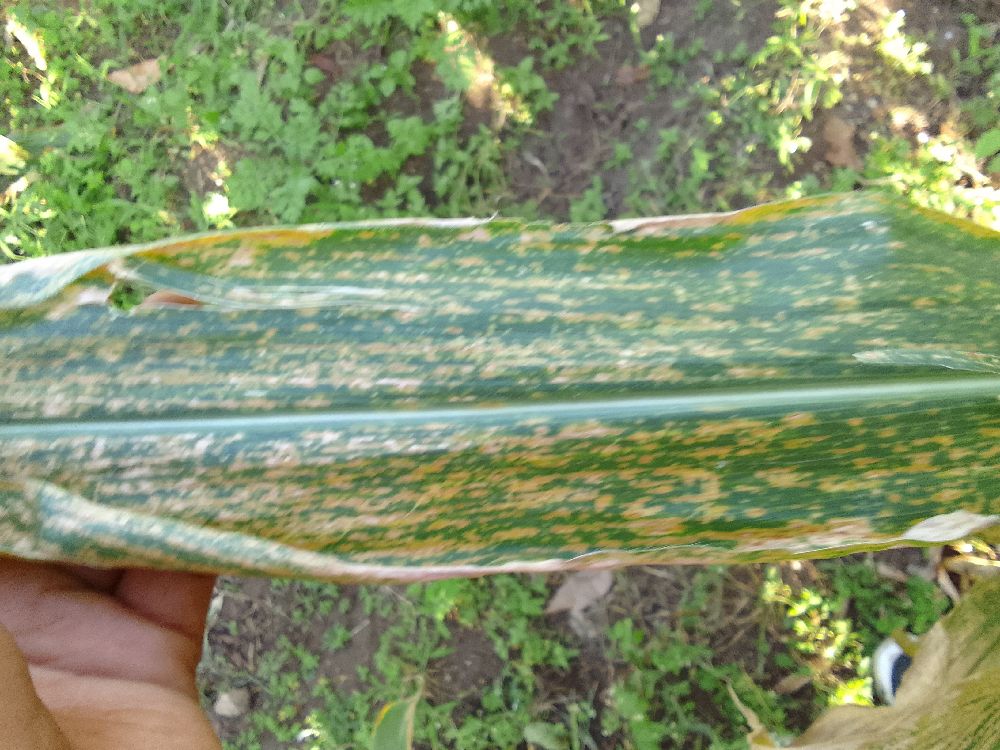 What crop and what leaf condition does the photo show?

maize, maize lethal necrosis
